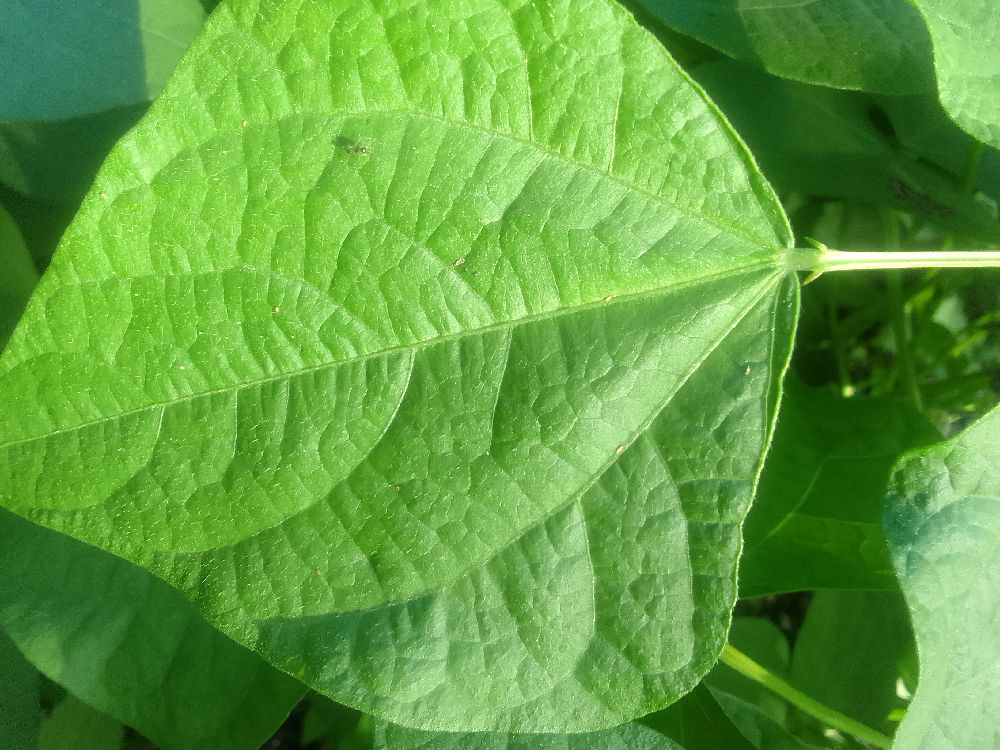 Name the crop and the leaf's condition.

common bean, healthy
